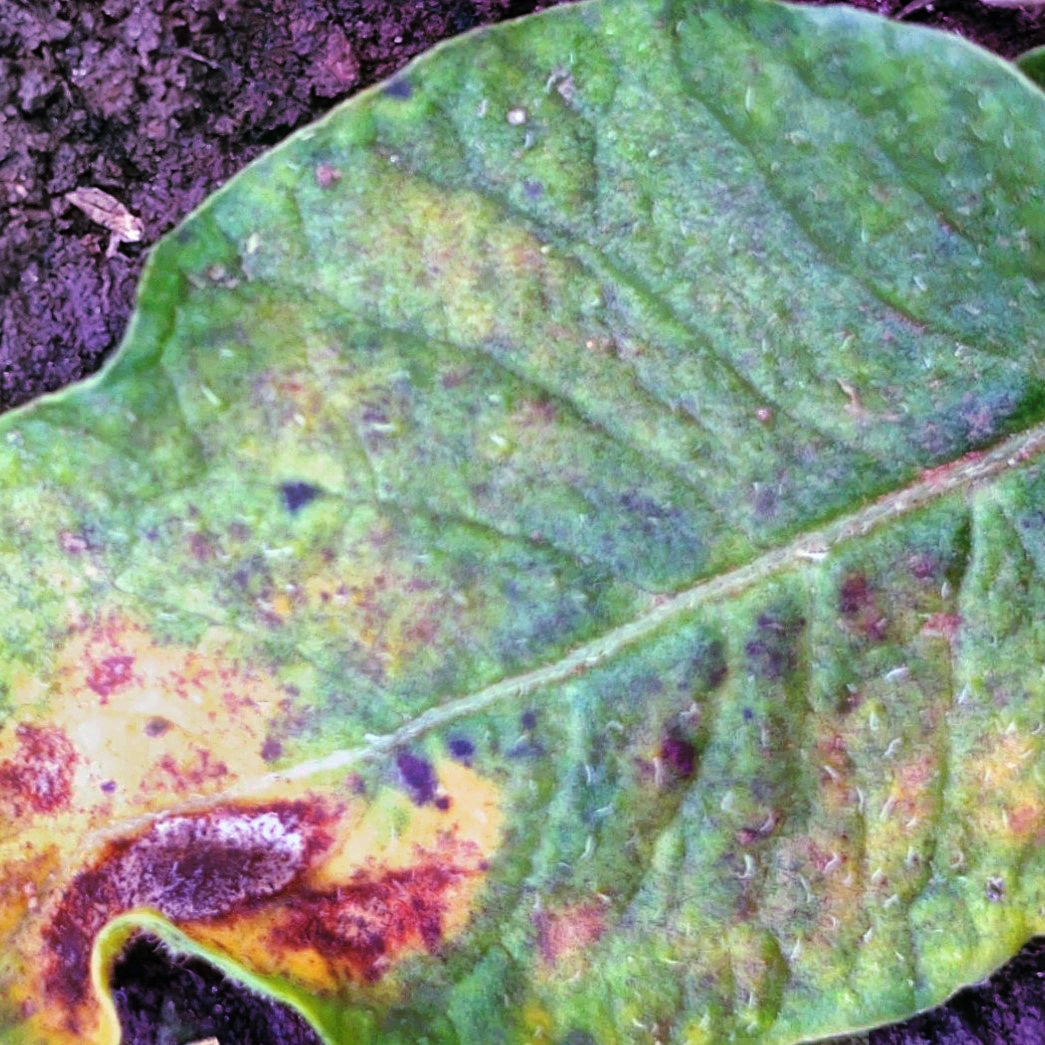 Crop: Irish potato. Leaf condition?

late blight
